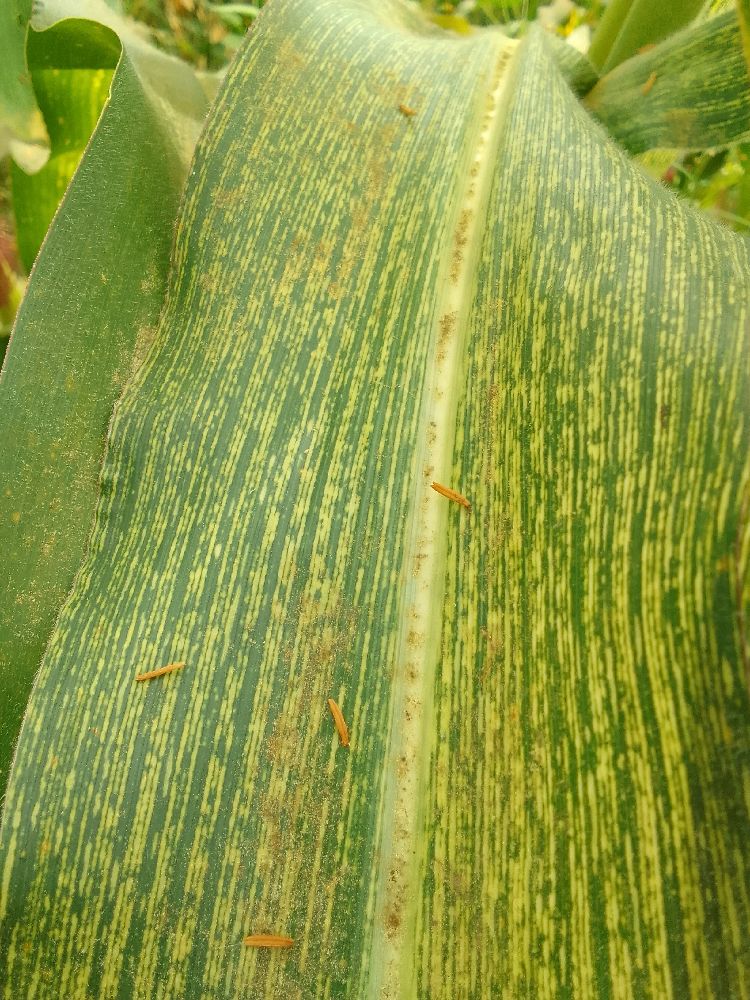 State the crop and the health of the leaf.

maize, maize streak virus
